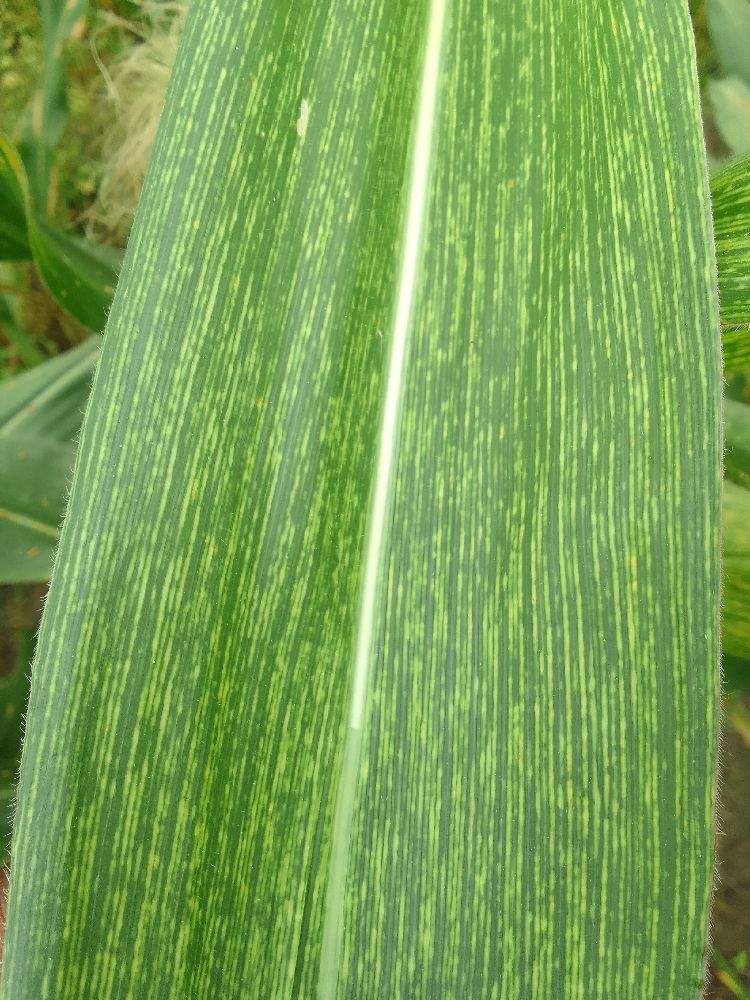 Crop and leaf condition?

maize, maize streak virus
